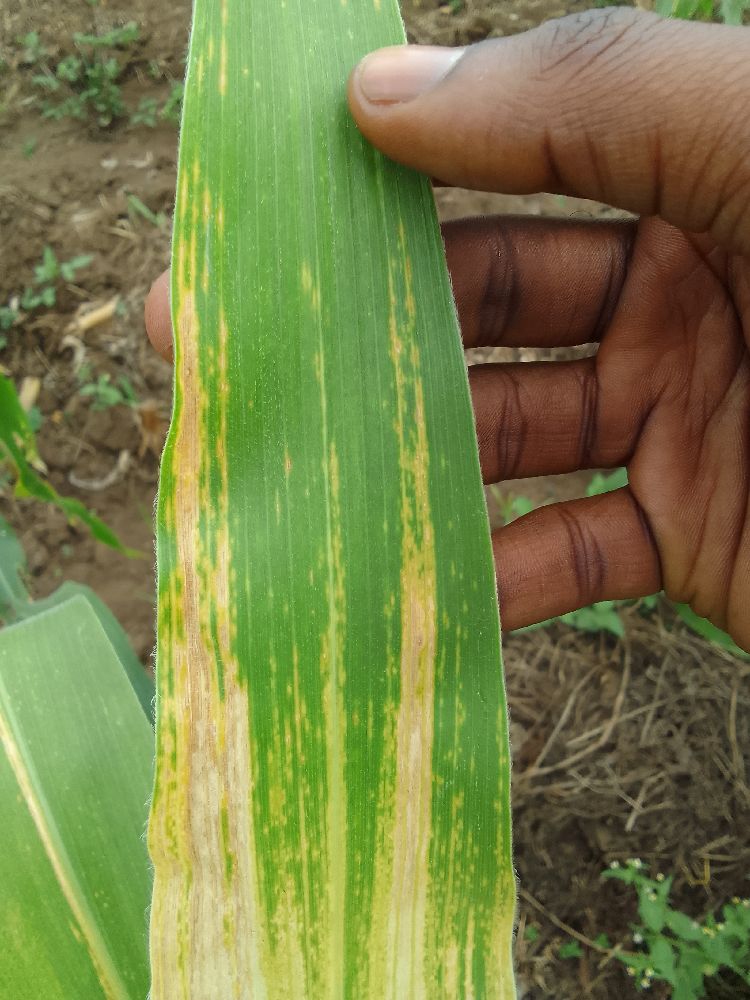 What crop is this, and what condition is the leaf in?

maize, maize lethal necrosis
